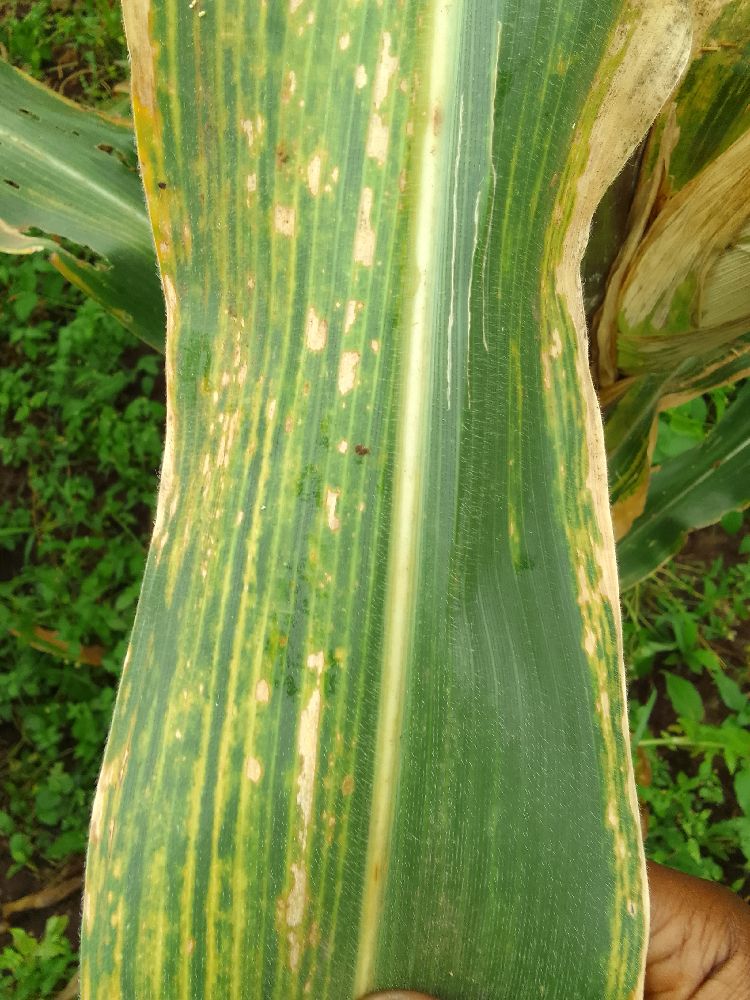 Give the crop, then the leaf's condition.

maize, maize lethal necrosis
